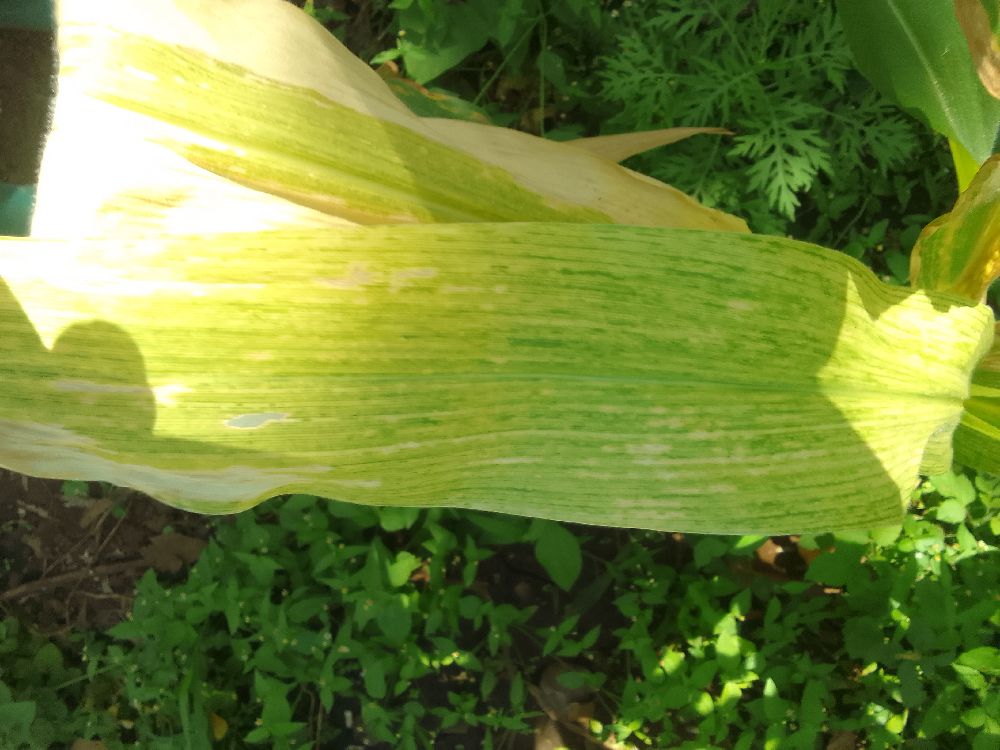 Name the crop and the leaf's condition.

maize, maize lethal necrosis
